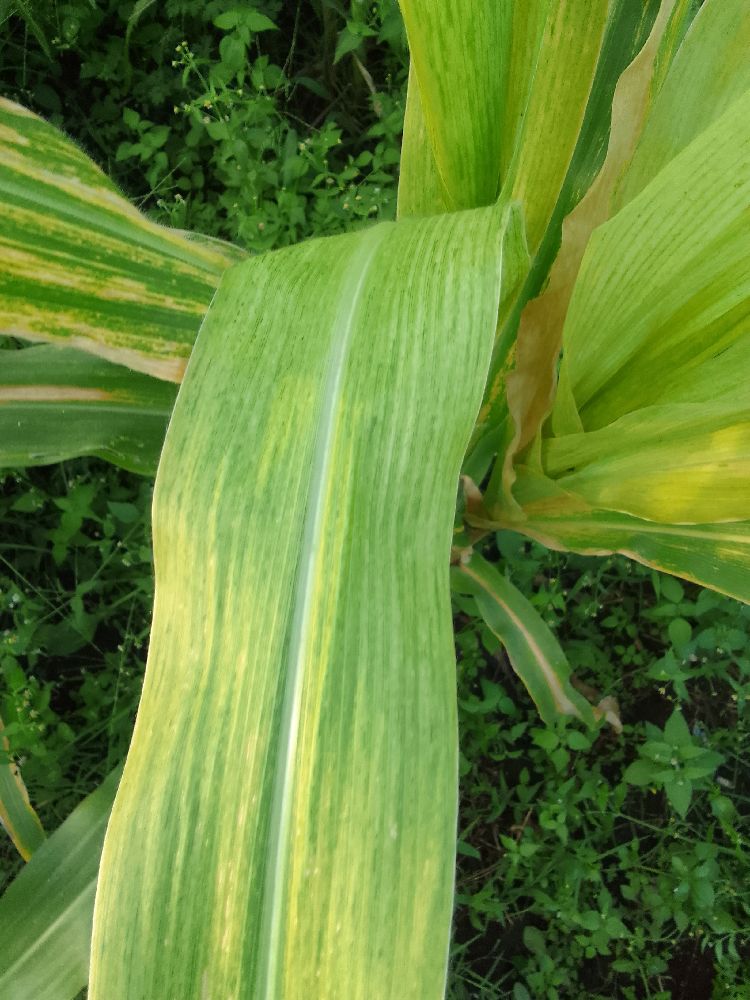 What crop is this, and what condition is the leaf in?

maize, maize lethal necrosis
